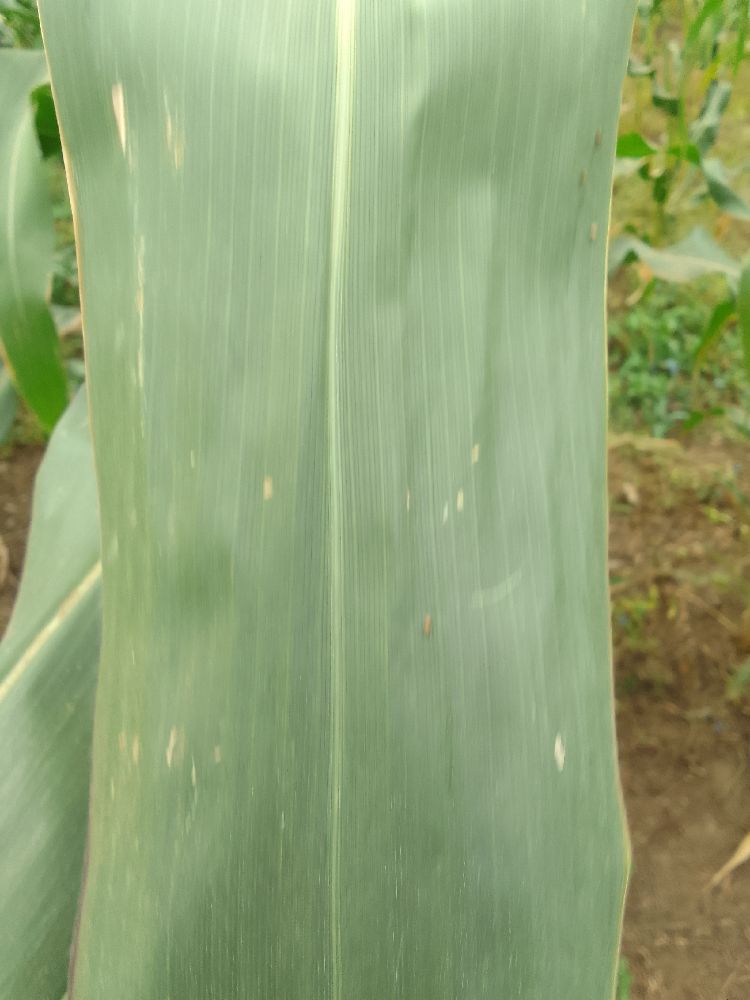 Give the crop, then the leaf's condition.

maize, healthy
